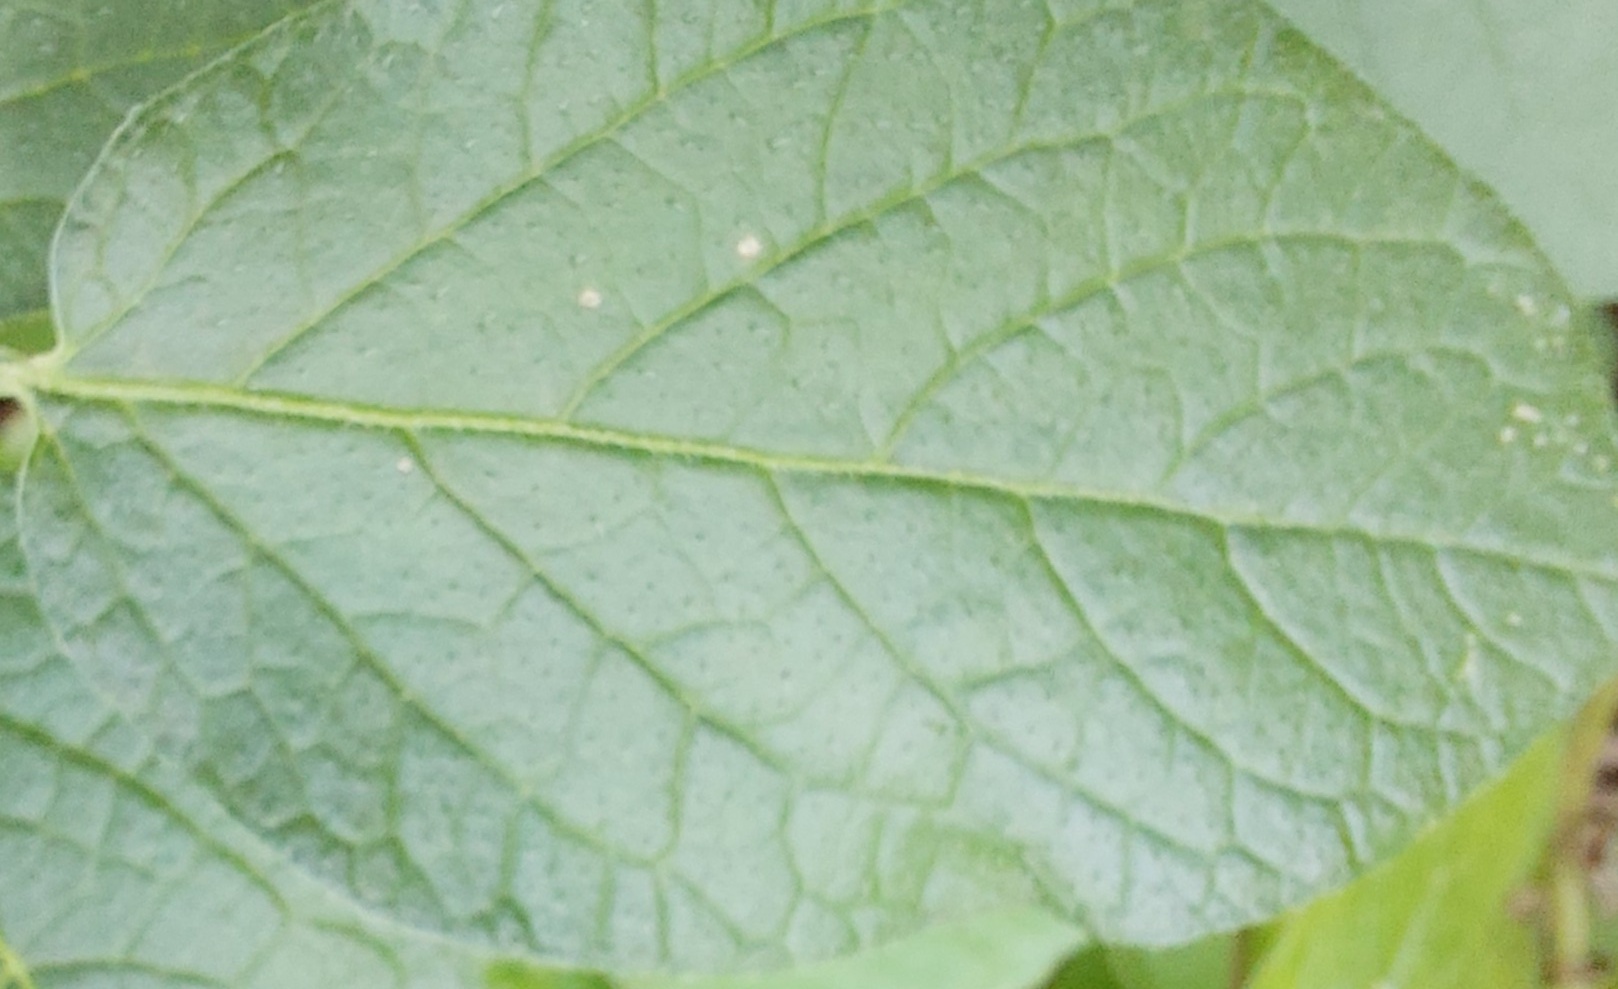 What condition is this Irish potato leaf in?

healthy
